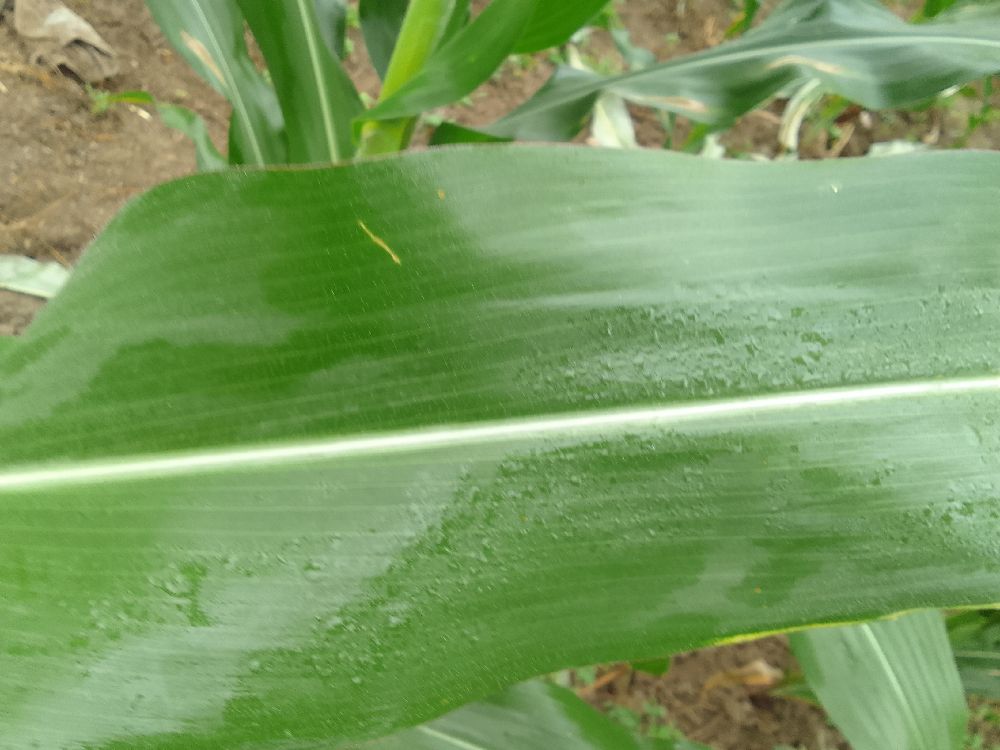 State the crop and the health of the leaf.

maize, healthy
